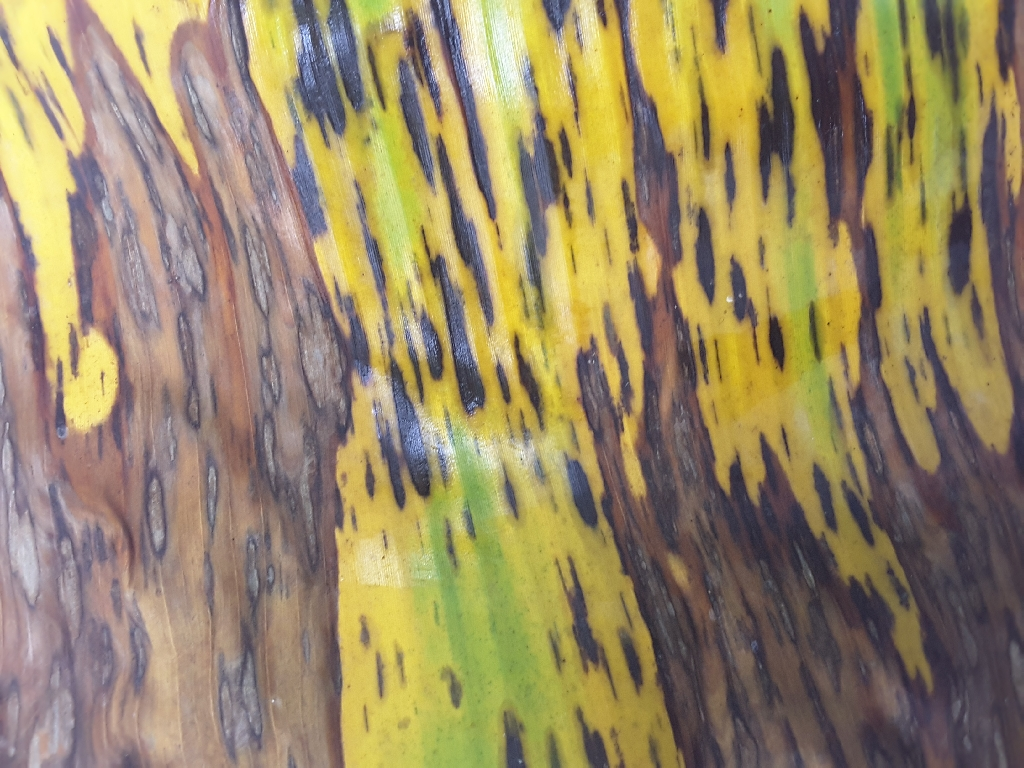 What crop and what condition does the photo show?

banana, black sigatoka
